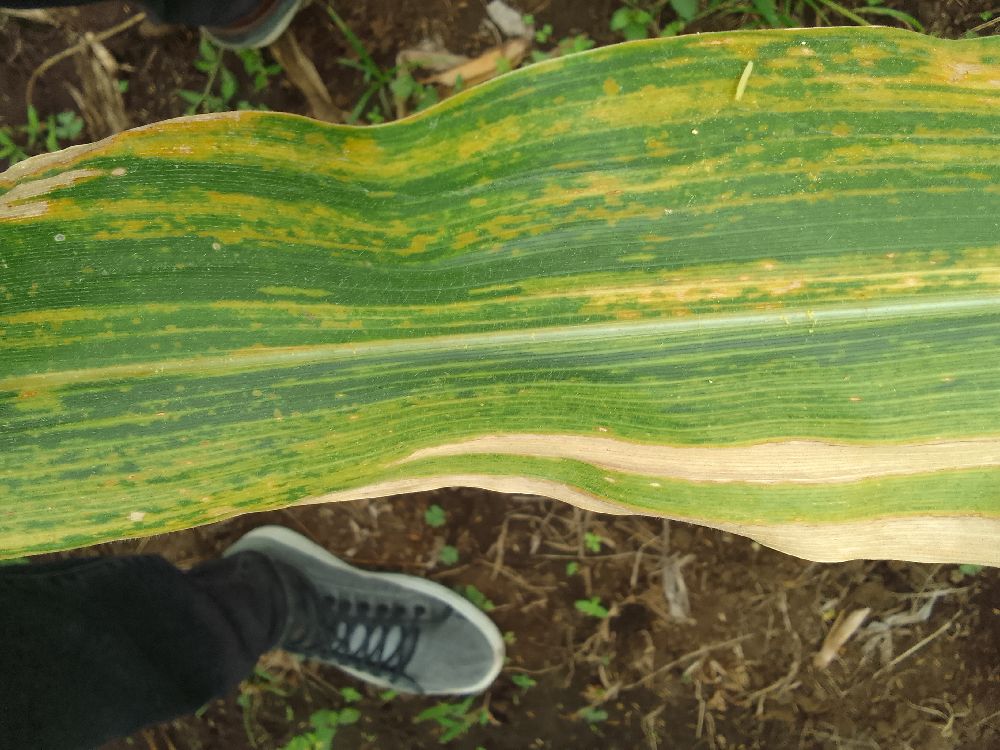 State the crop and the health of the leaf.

maize, maize lethal necrosis
